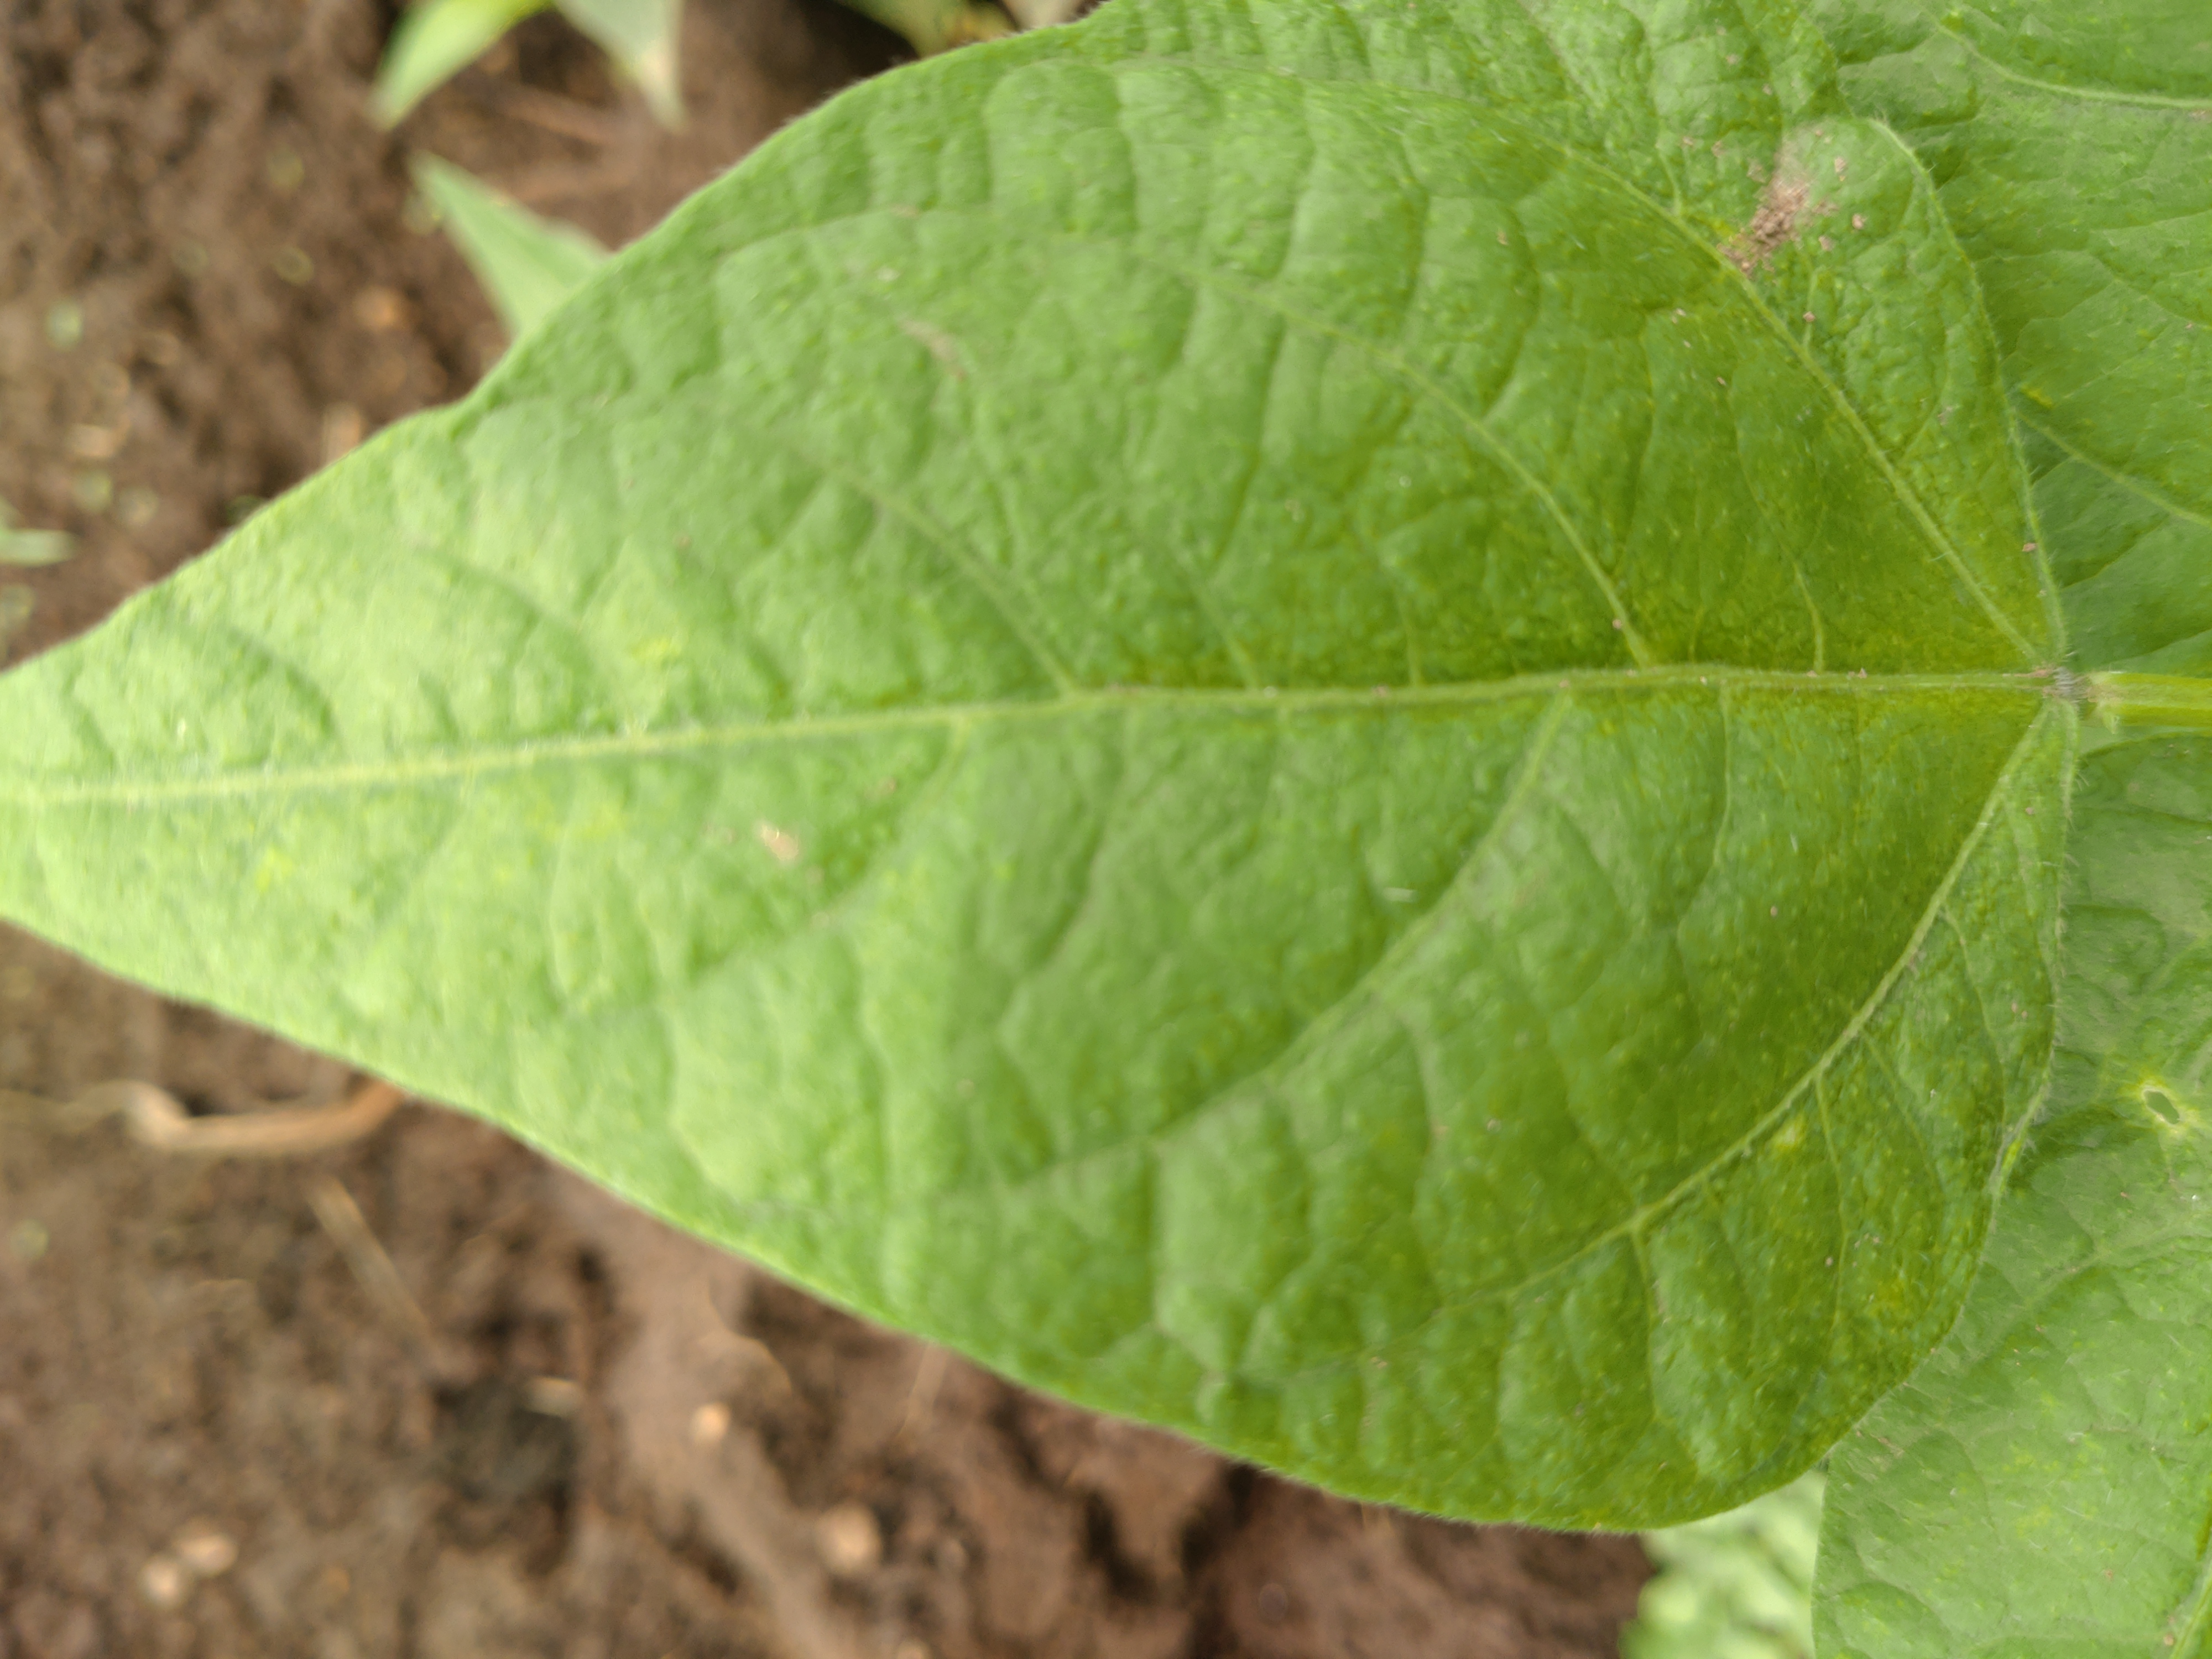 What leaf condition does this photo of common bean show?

healthy
